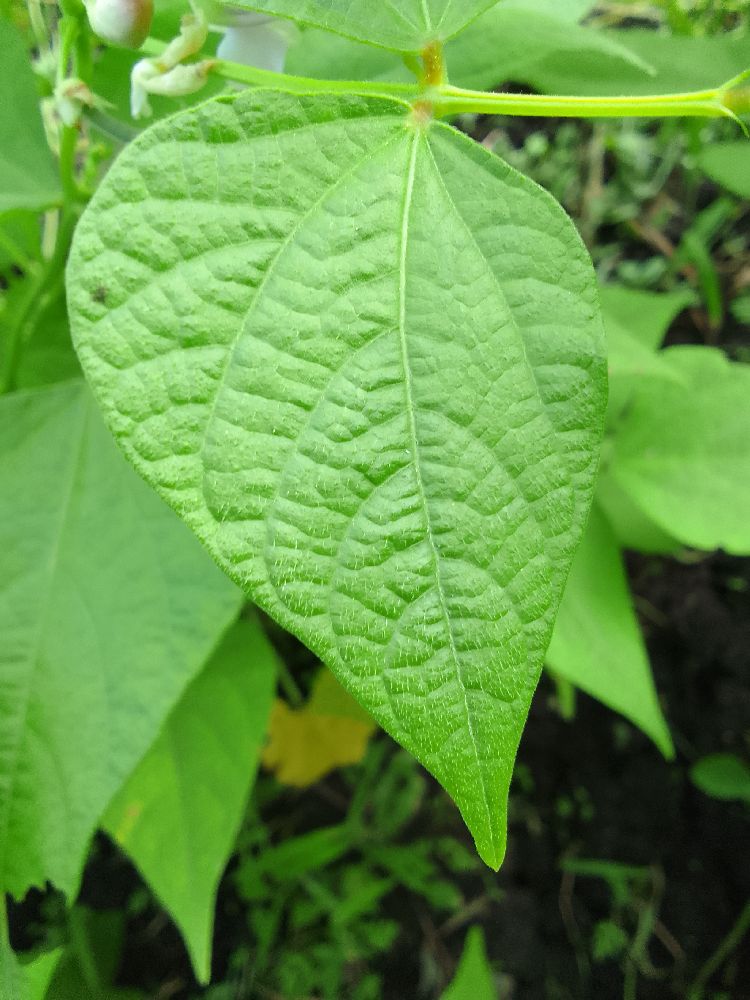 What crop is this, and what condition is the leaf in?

common bean, healthy
